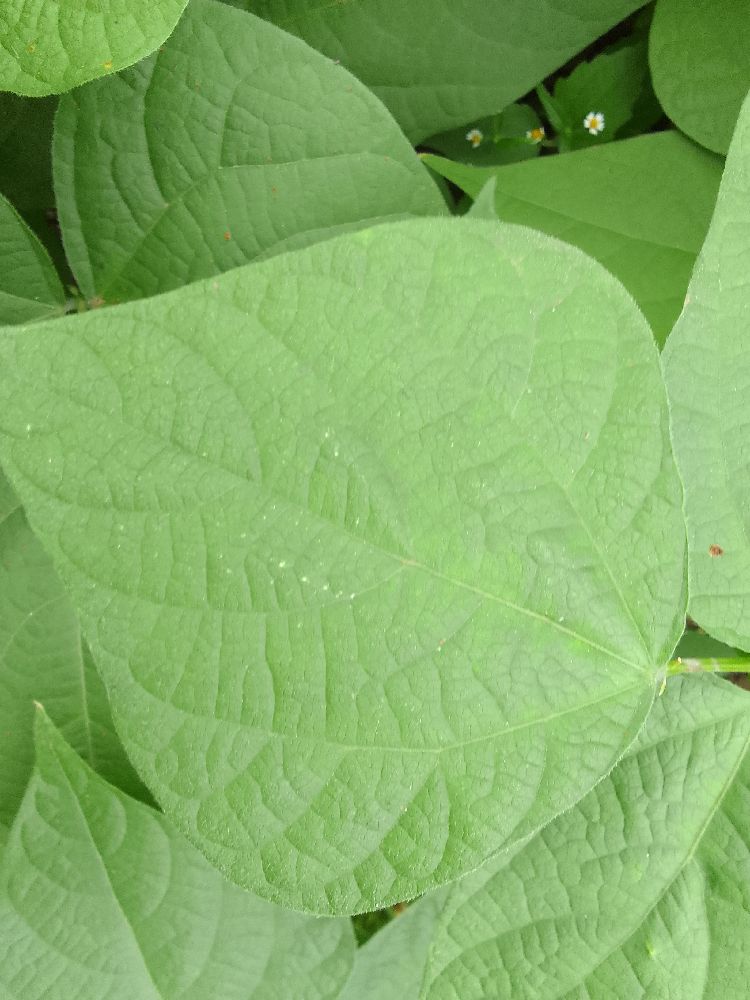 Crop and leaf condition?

common bean, healthy
